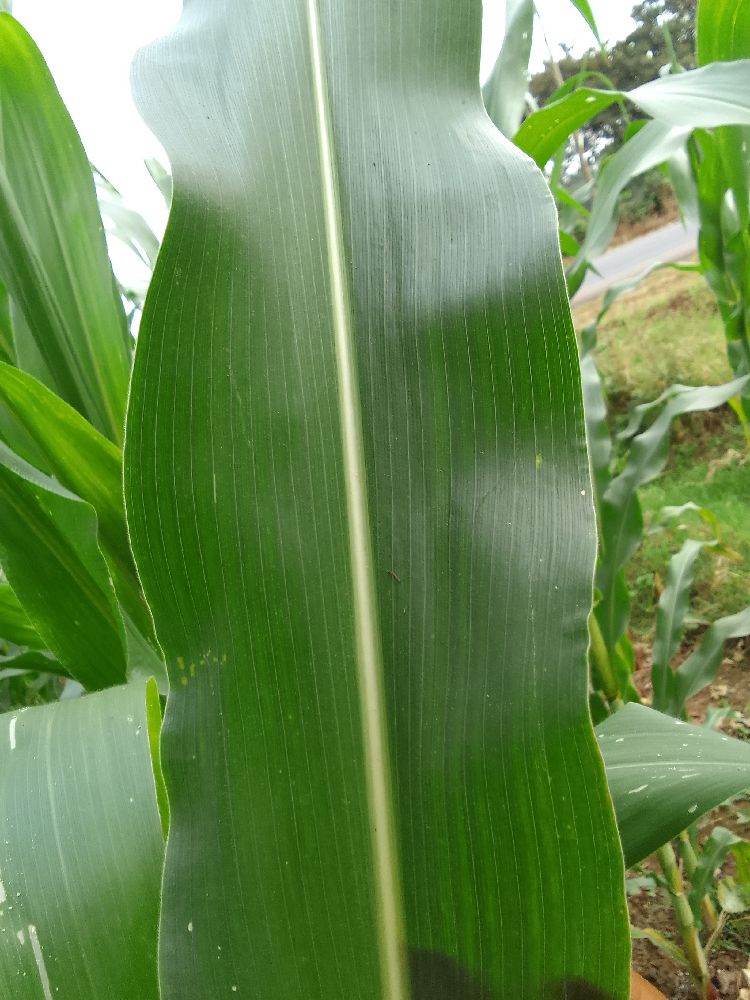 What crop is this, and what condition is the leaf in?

maize, healthy
